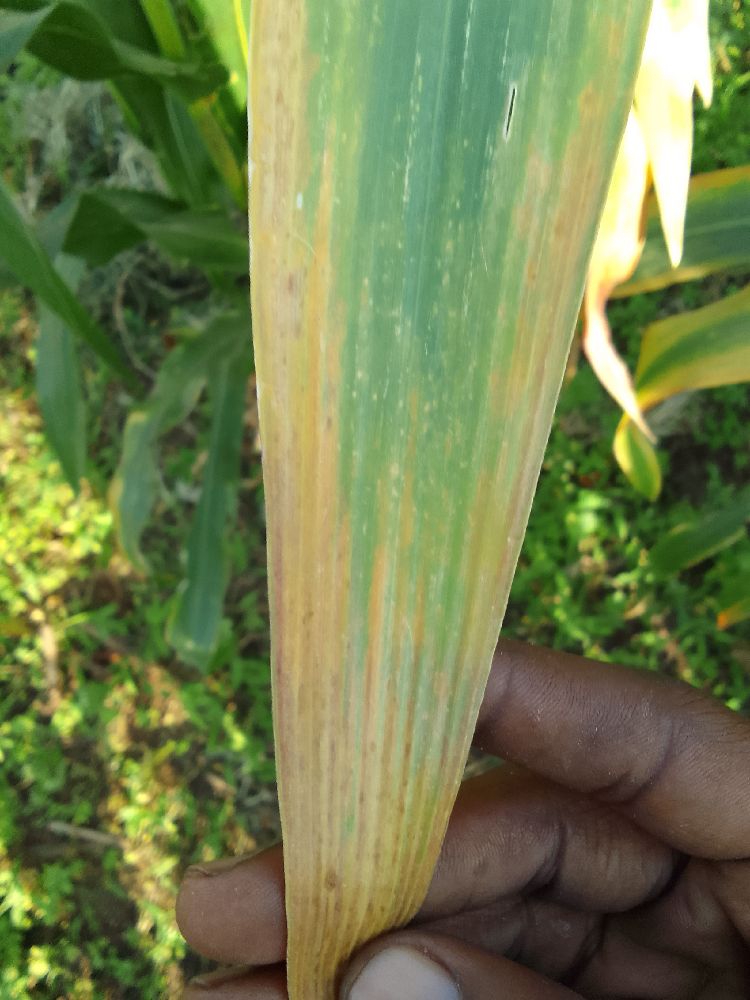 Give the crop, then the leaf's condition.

maize, maize lethal necrosis
